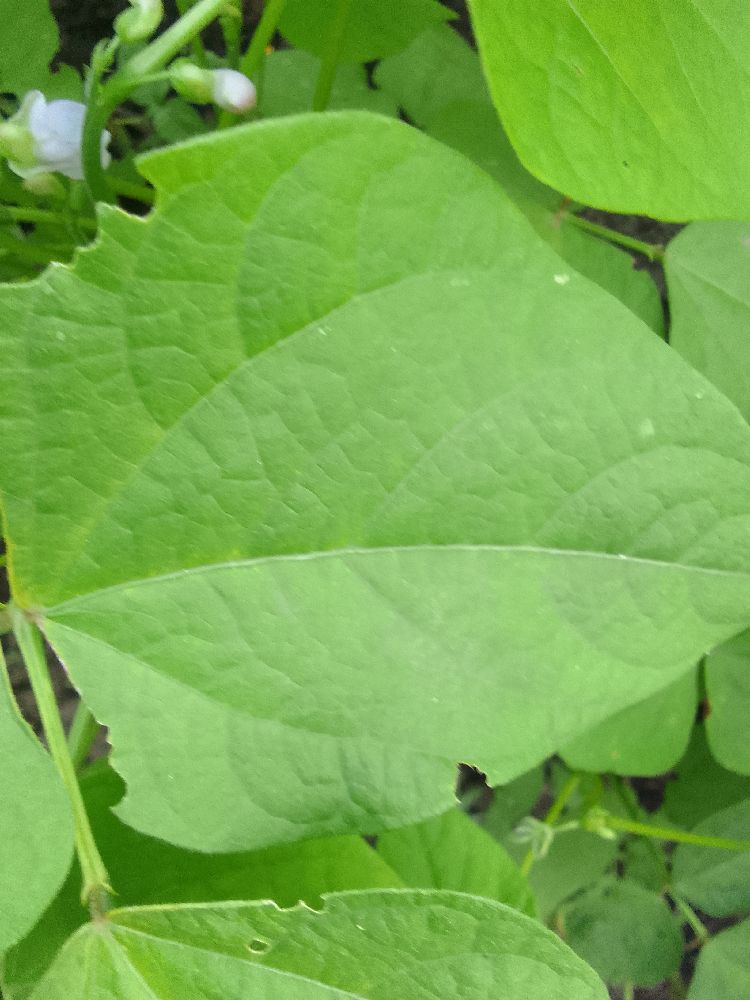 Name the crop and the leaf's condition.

common bean, healthy
